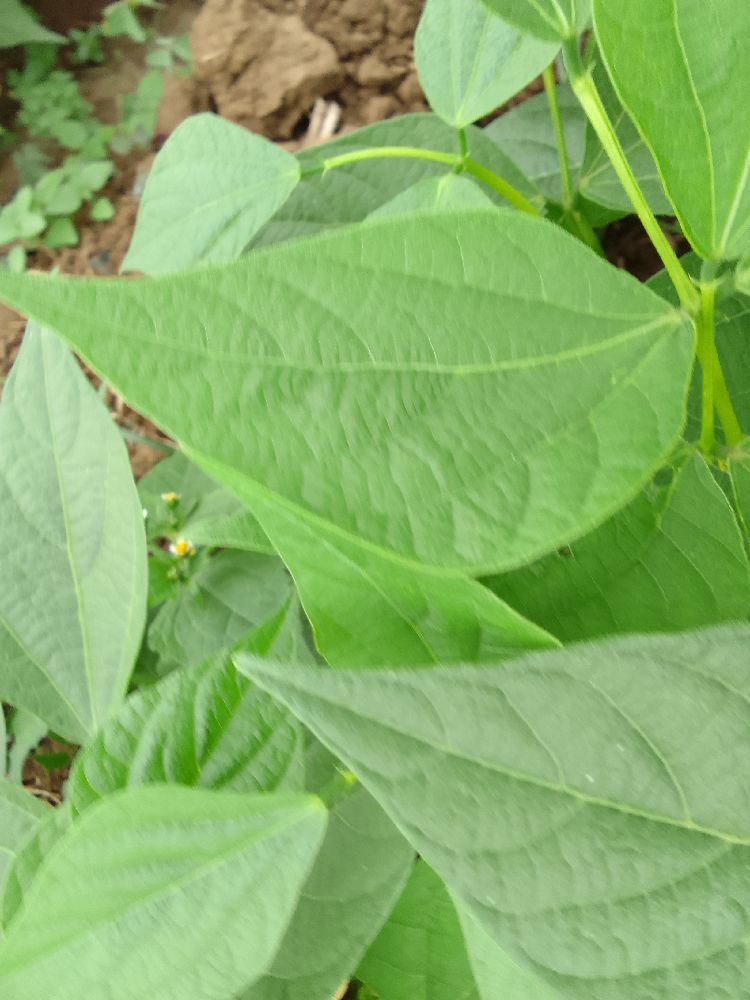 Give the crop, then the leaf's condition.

common bean, healthy
